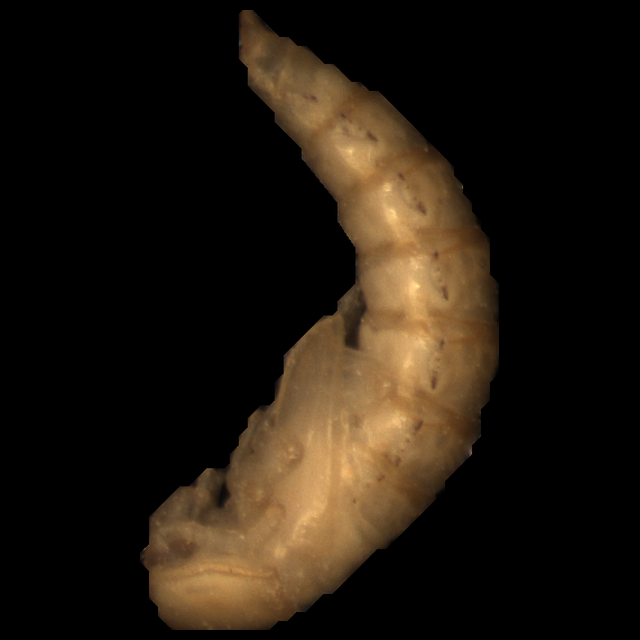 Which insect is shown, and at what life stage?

mealworm pupa
